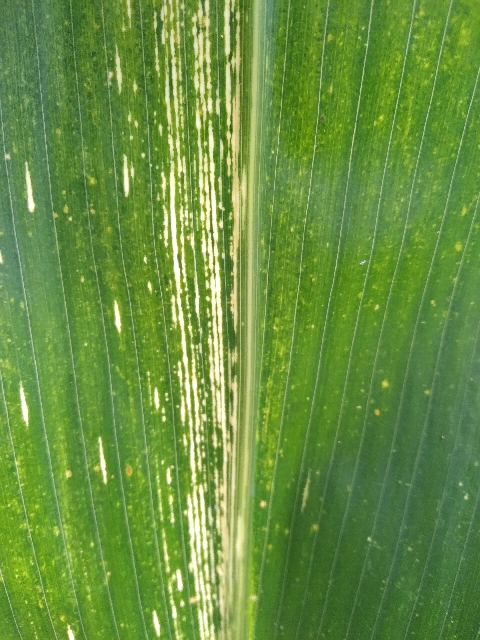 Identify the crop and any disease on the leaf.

maize, maize streak virus
